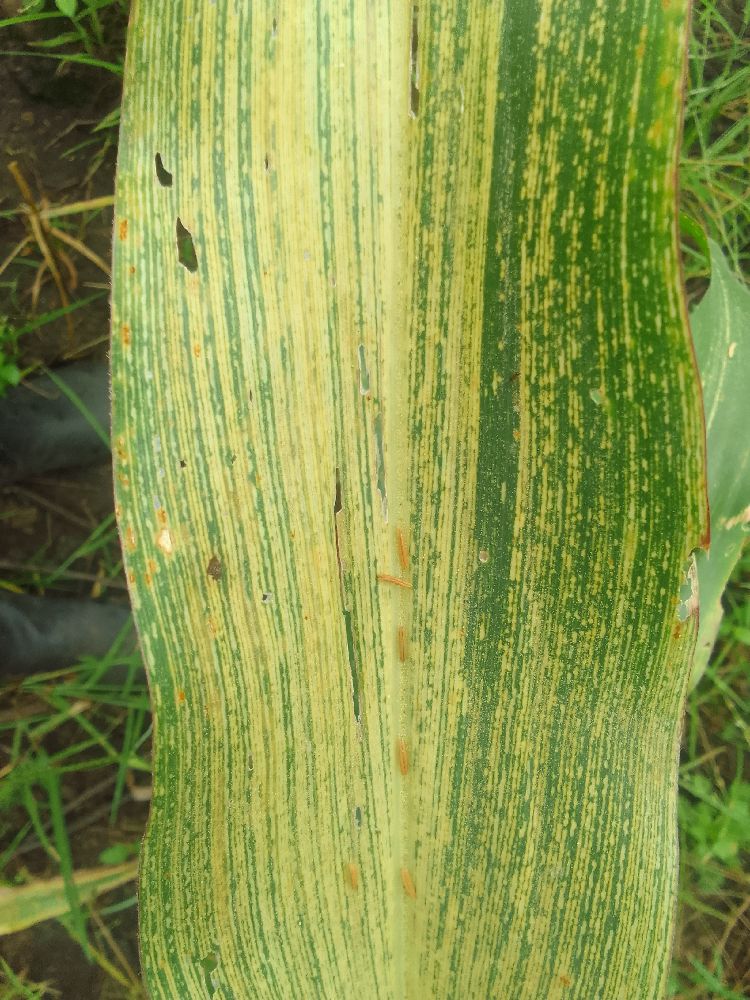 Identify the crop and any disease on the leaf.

maize, maize streak virus
